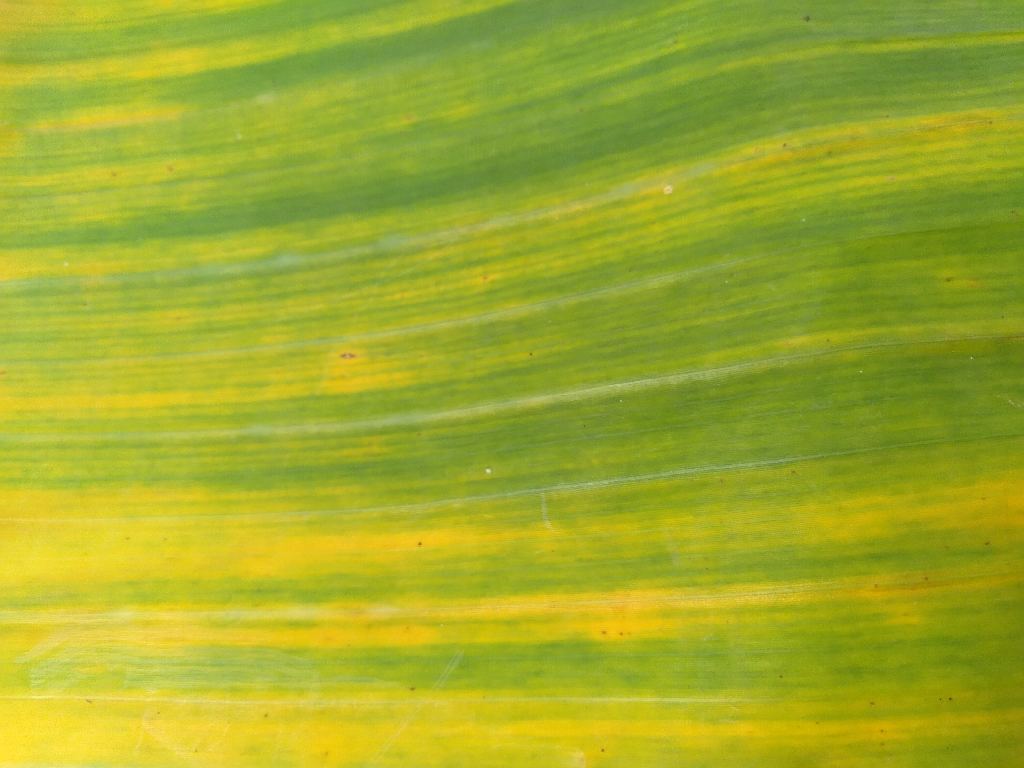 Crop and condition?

banana, fusarium wilt race 1
